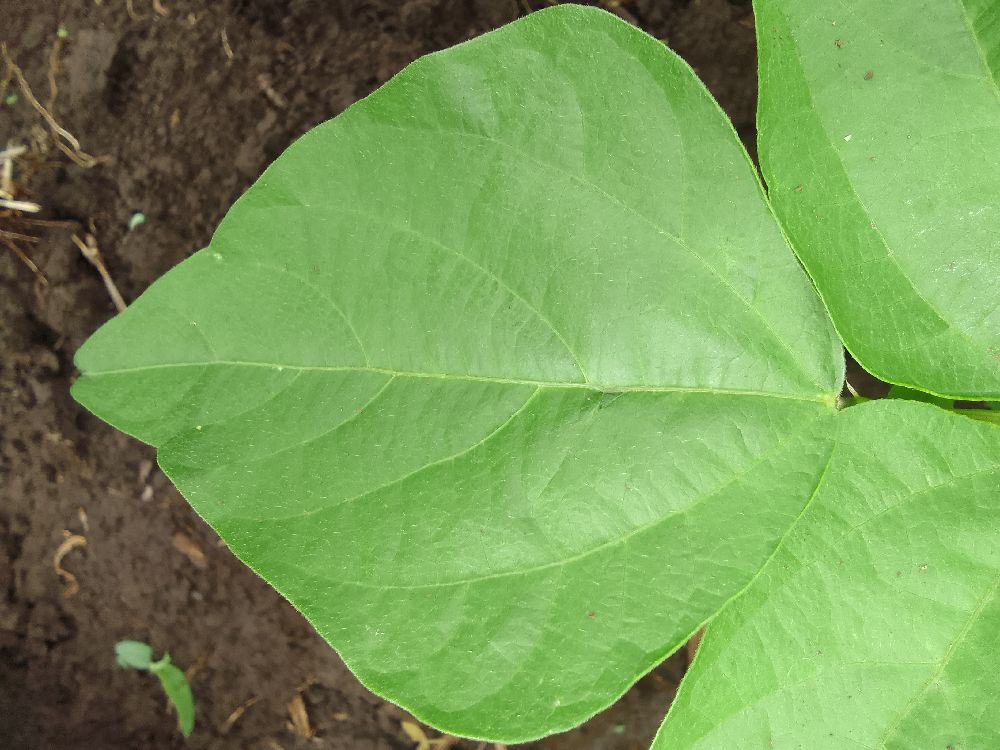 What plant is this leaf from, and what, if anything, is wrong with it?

common bean, healthy
